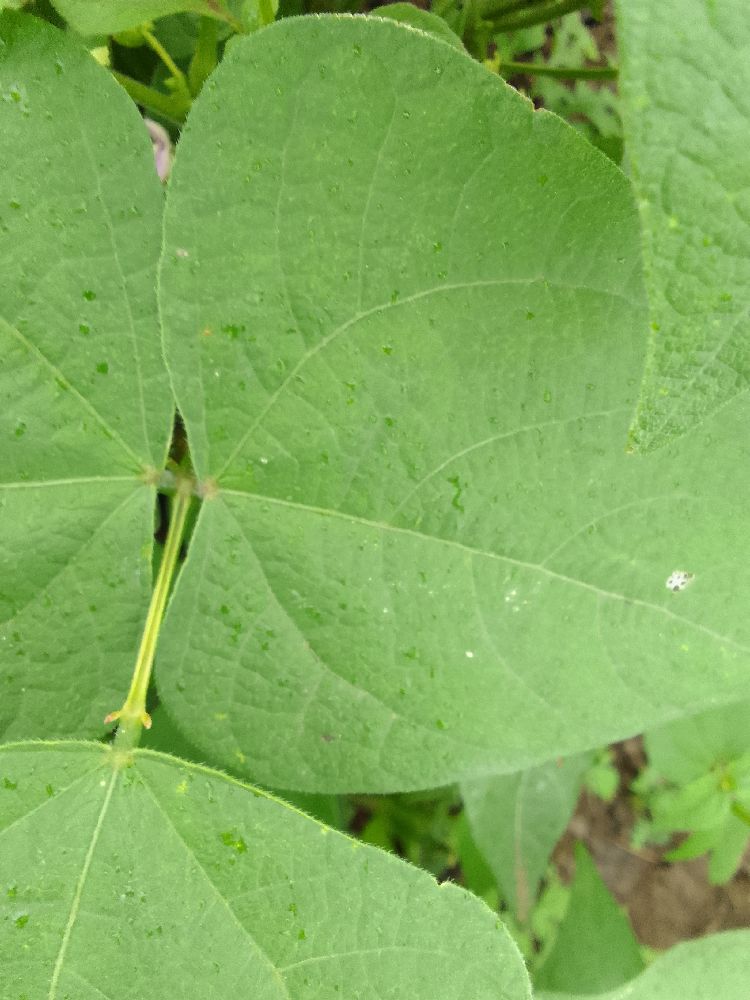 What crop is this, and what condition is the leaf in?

common bean, healthy
